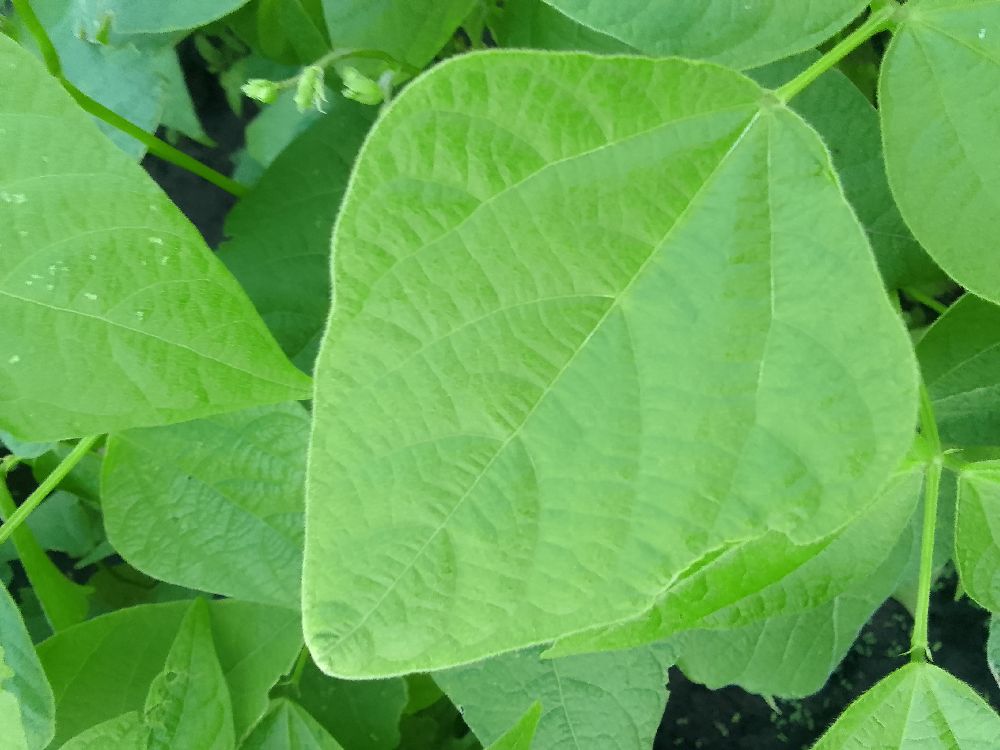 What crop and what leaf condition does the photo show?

common bean, healthy
